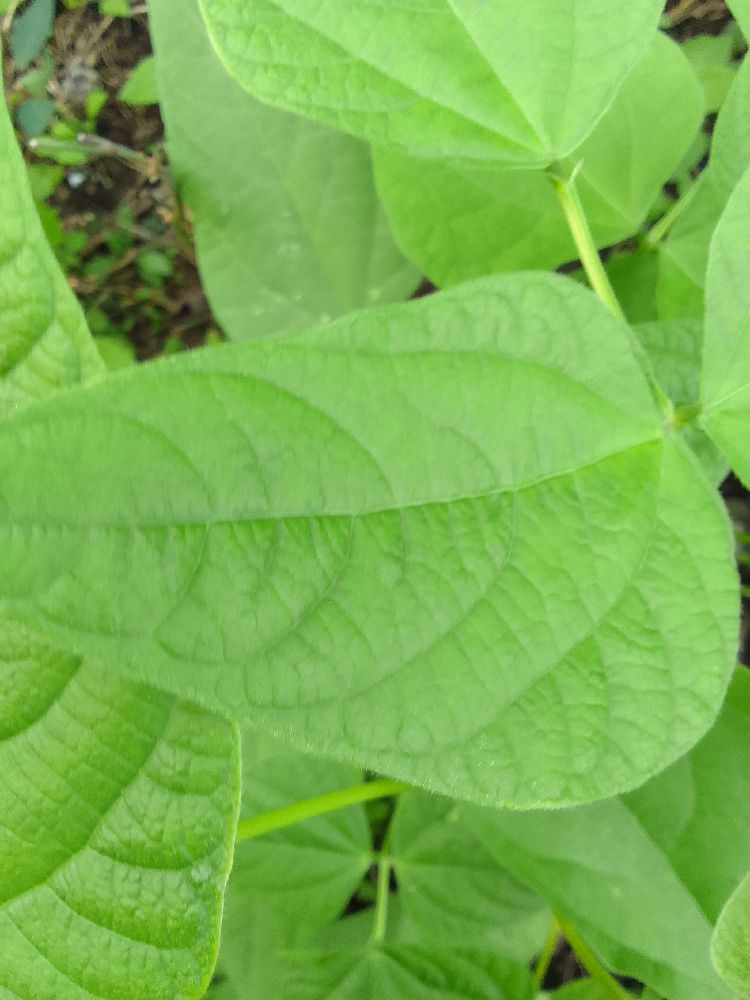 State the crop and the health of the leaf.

common bean, healthy
